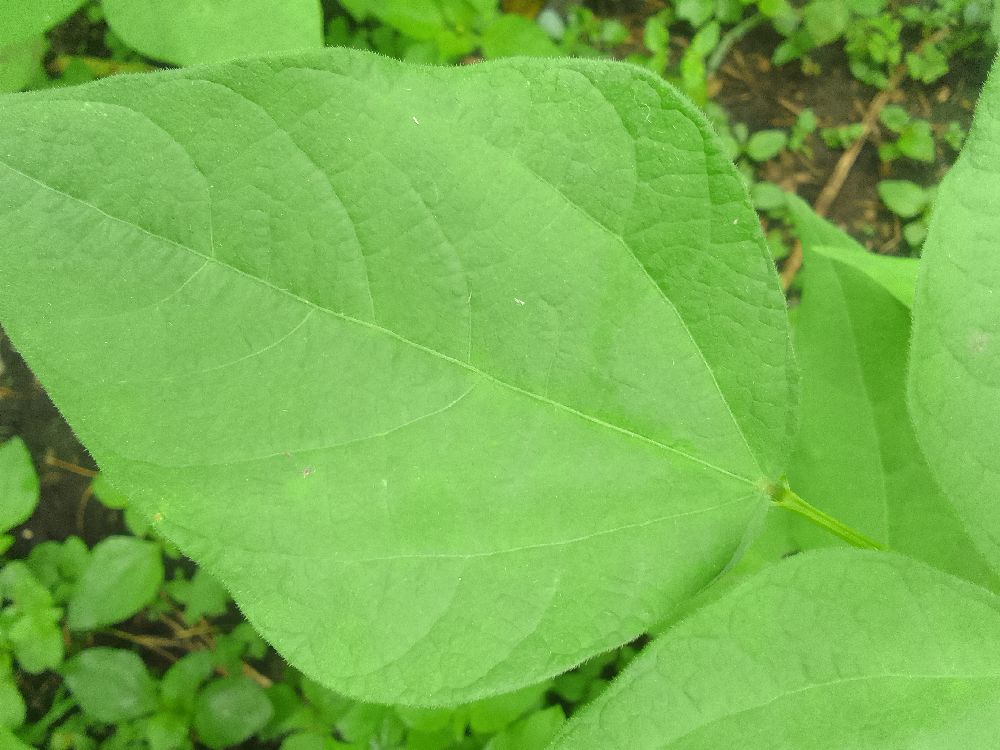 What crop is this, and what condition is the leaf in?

common bean, healthy
